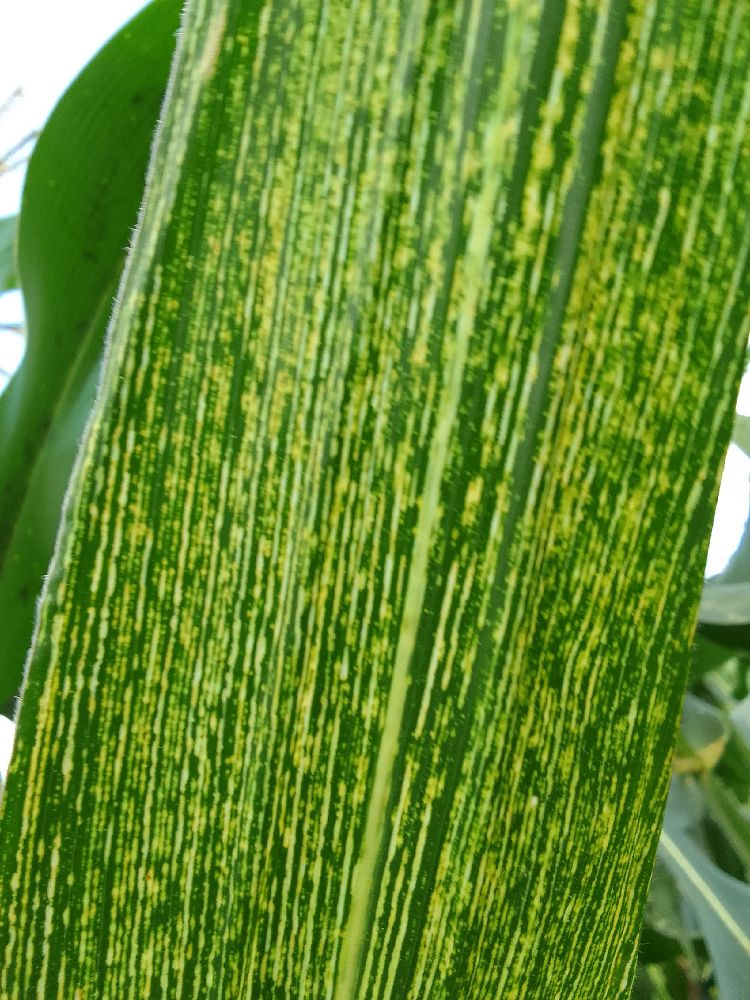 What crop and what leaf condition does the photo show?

maize, maize streak virus
